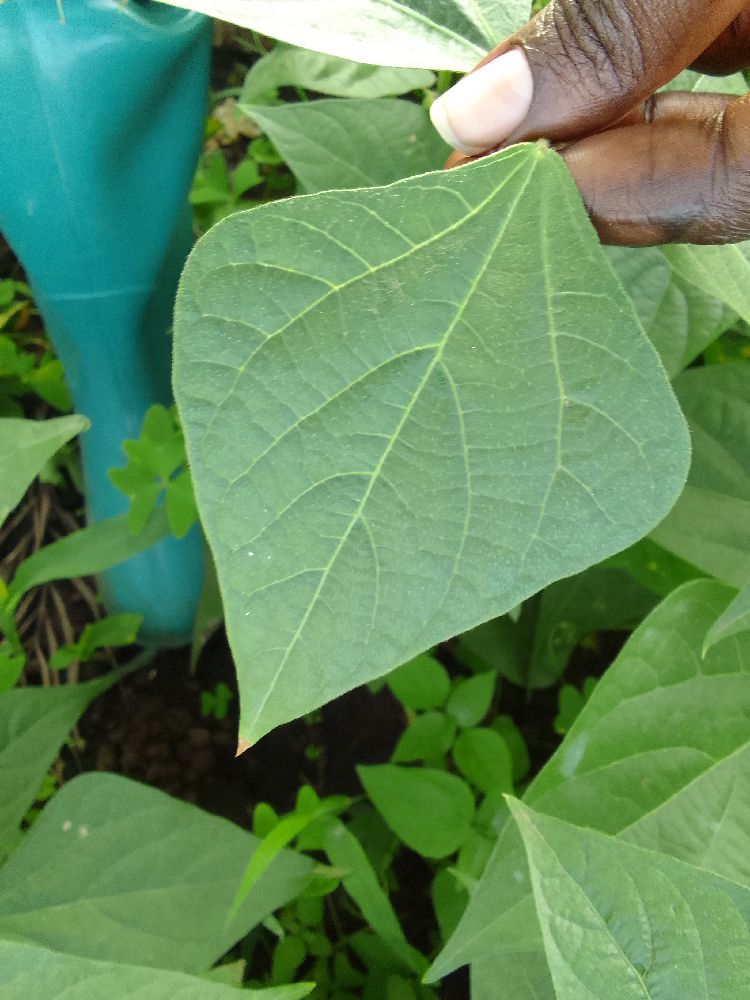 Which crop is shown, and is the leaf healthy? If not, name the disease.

common bean, healthy
